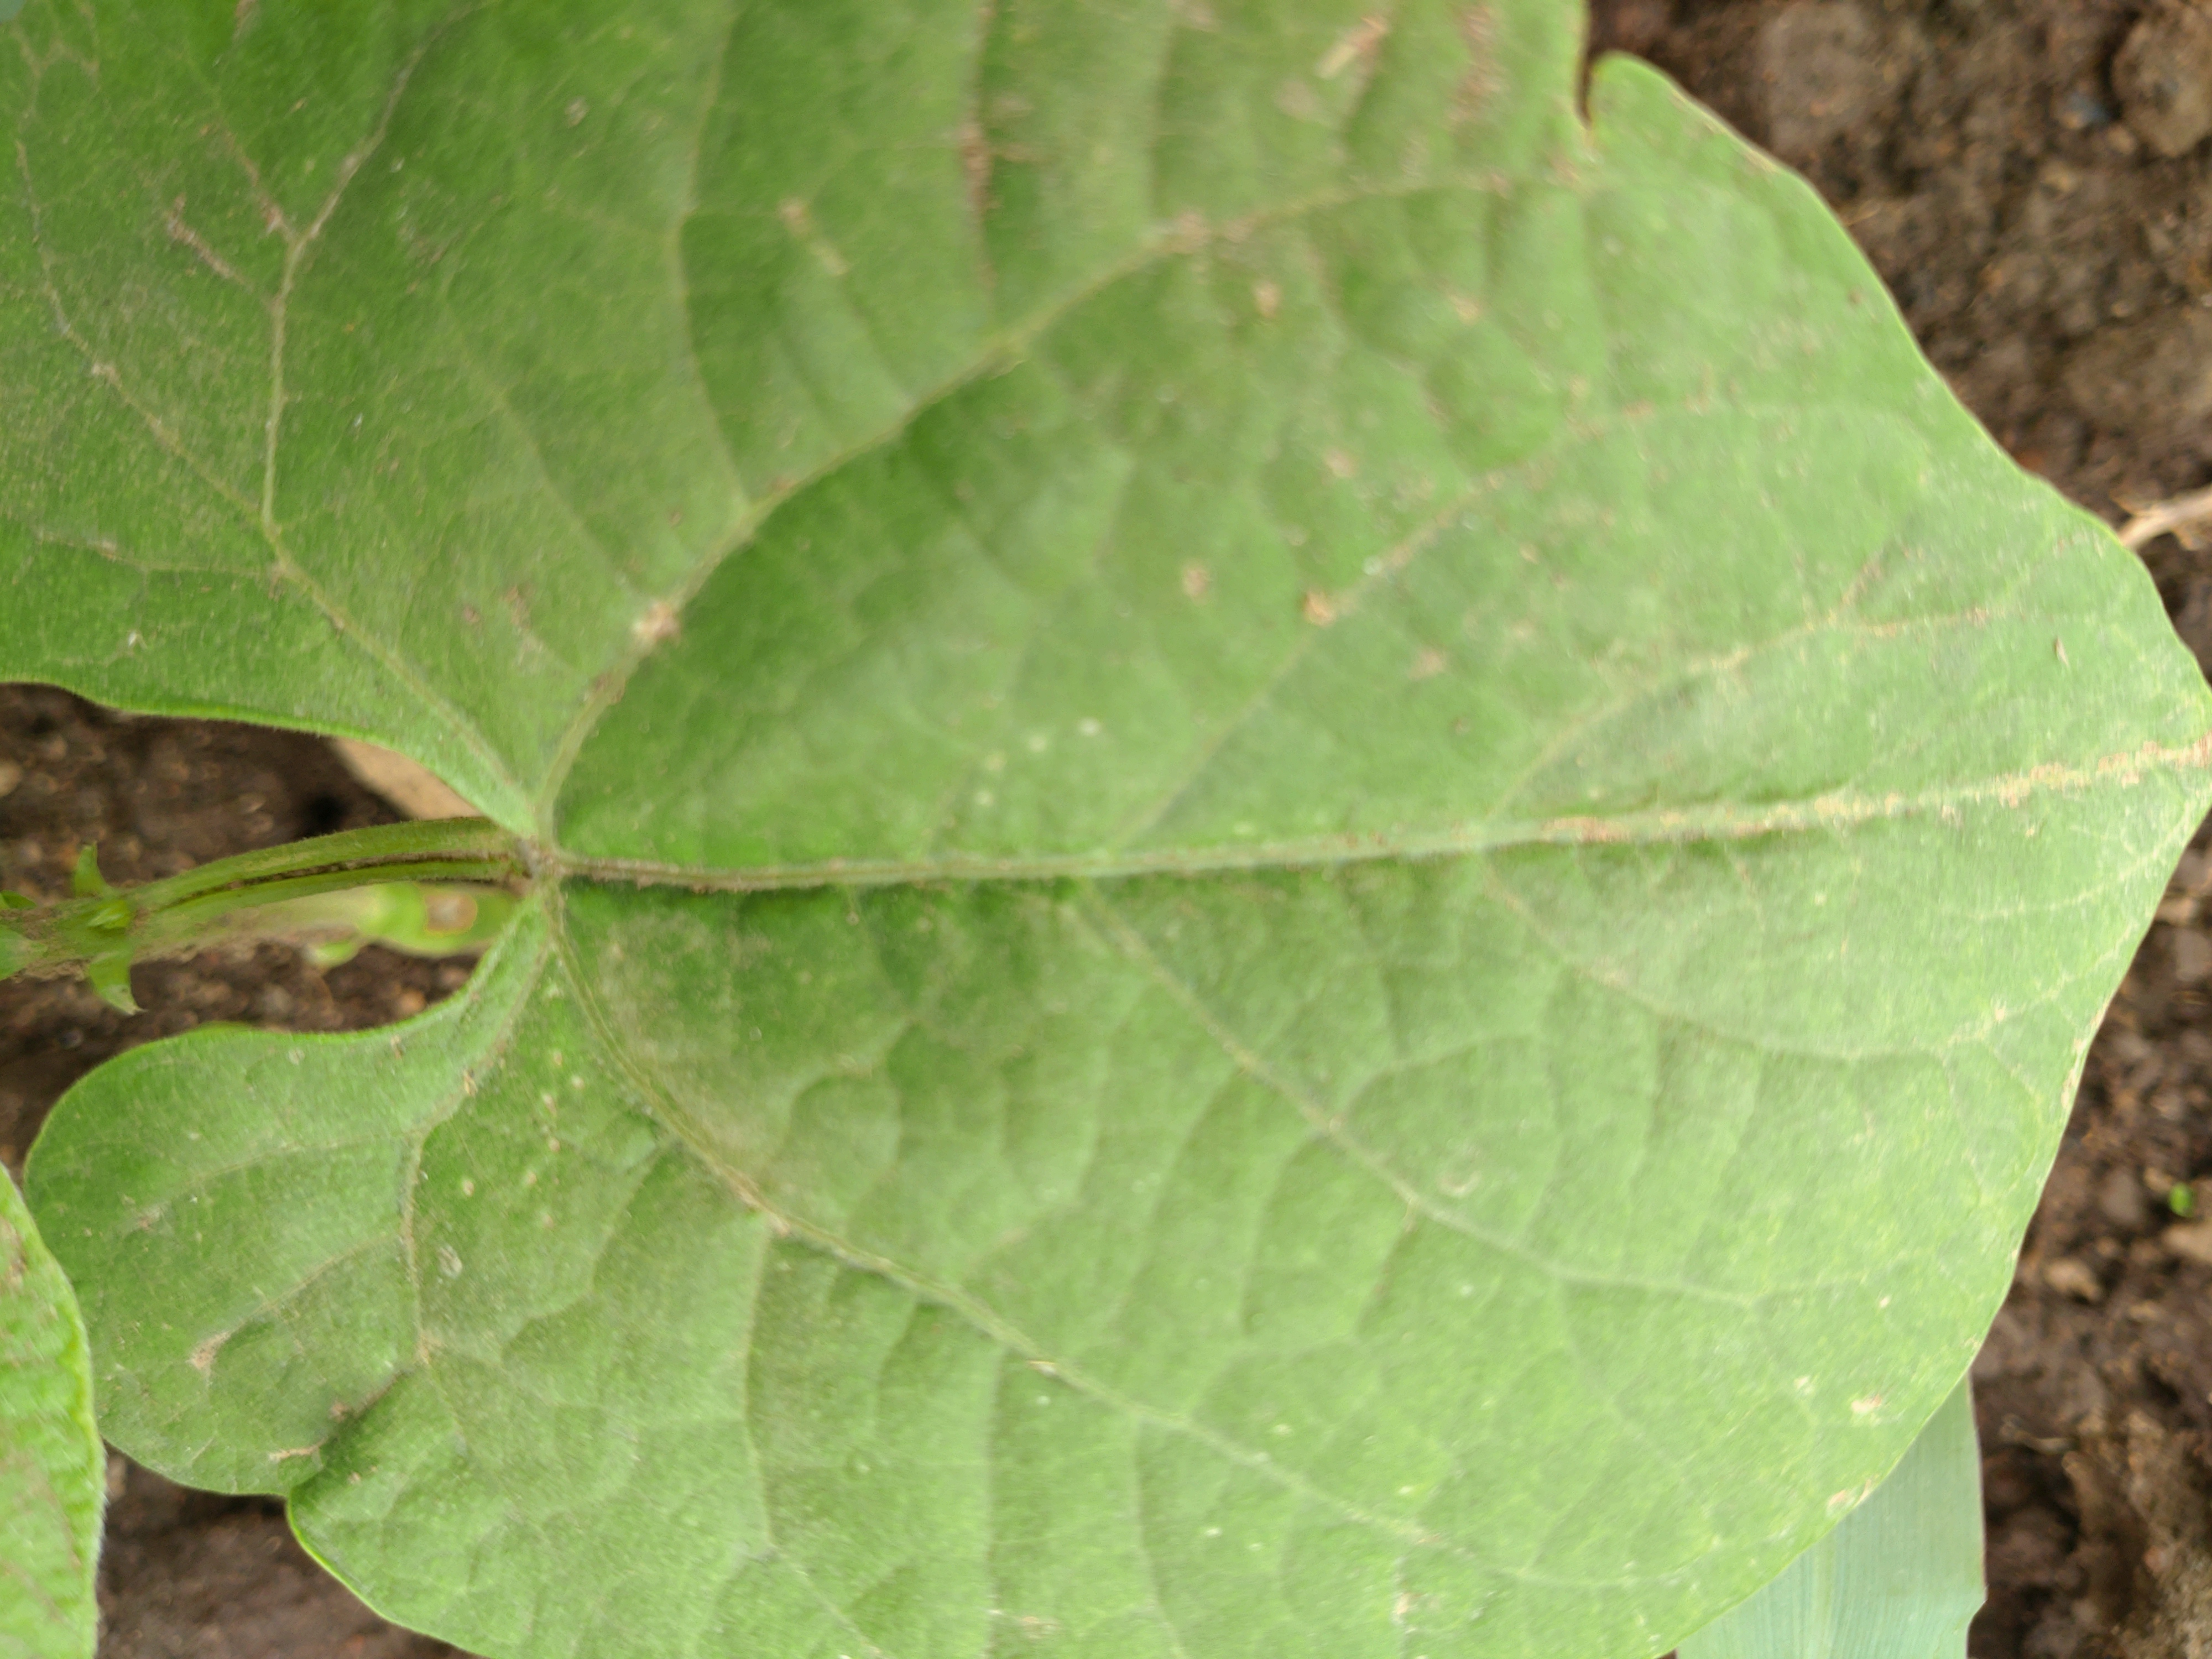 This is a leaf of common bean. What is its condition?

healthy
